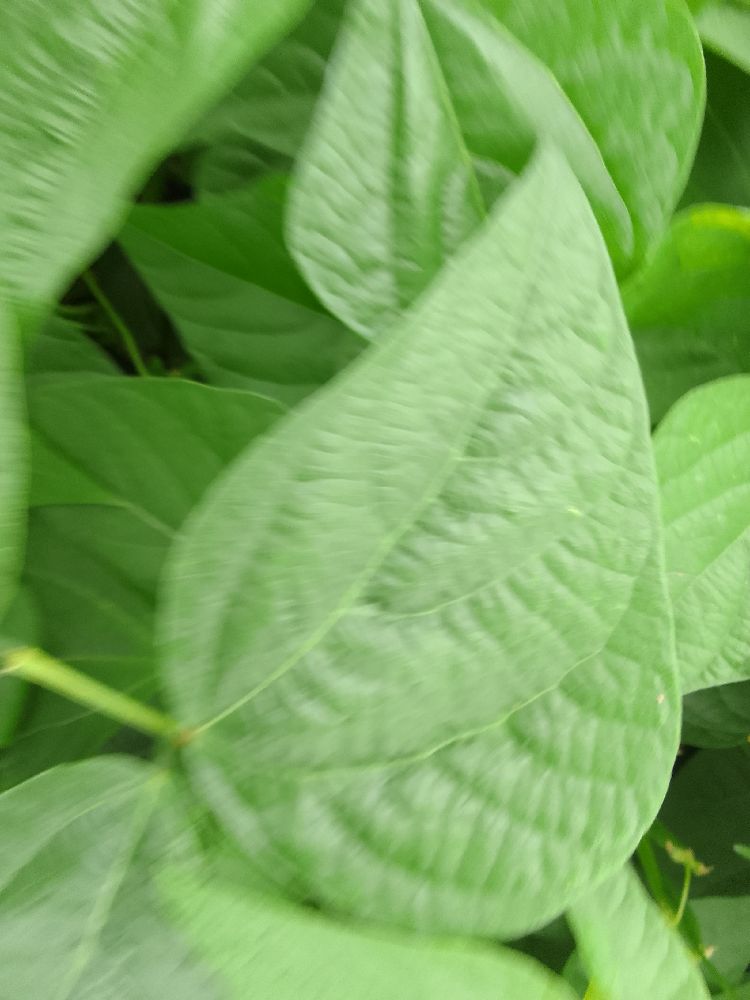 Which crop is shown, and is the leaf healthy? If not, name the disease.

common bean, healthy
